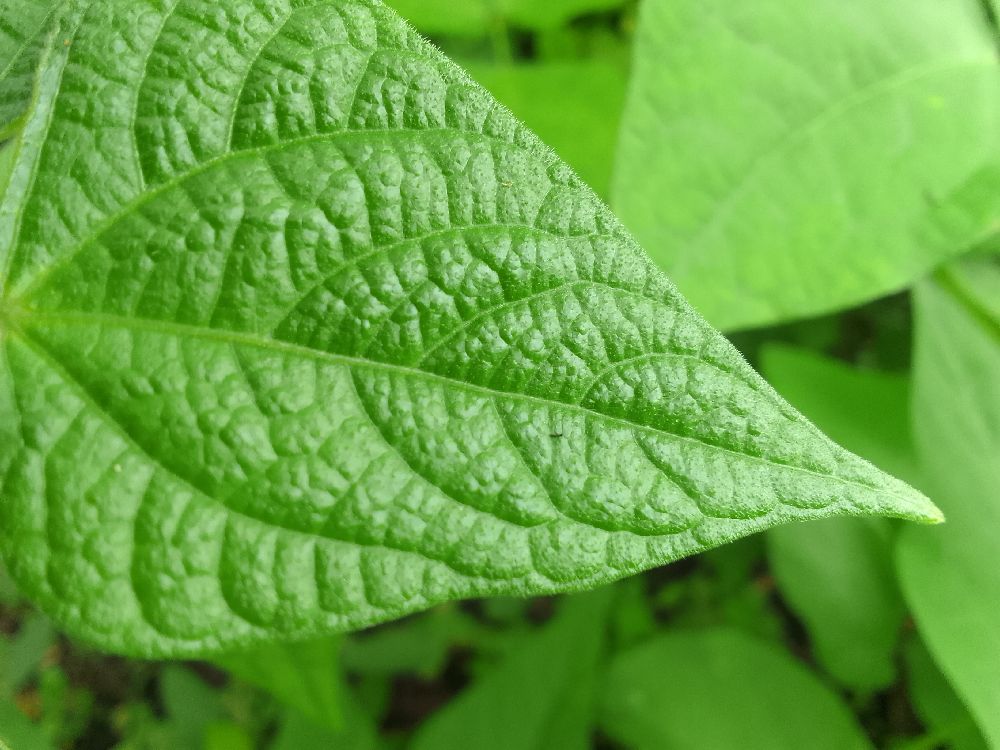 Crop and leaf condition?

common bean, healthy
